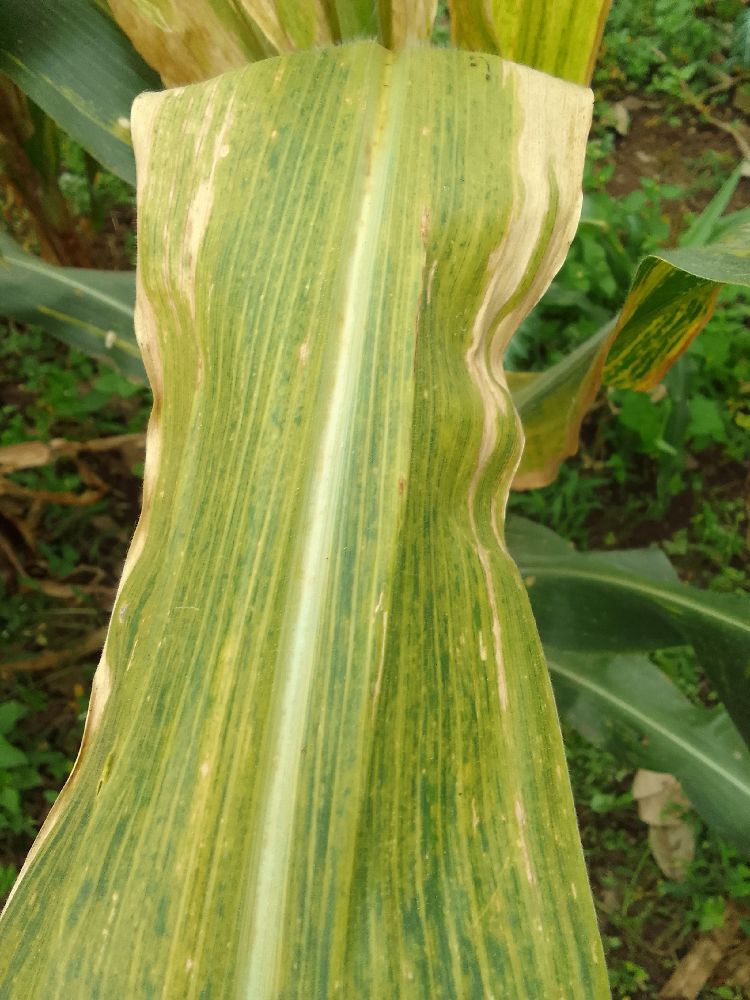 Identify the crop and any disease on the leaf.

maize, maize lethal necrosis
